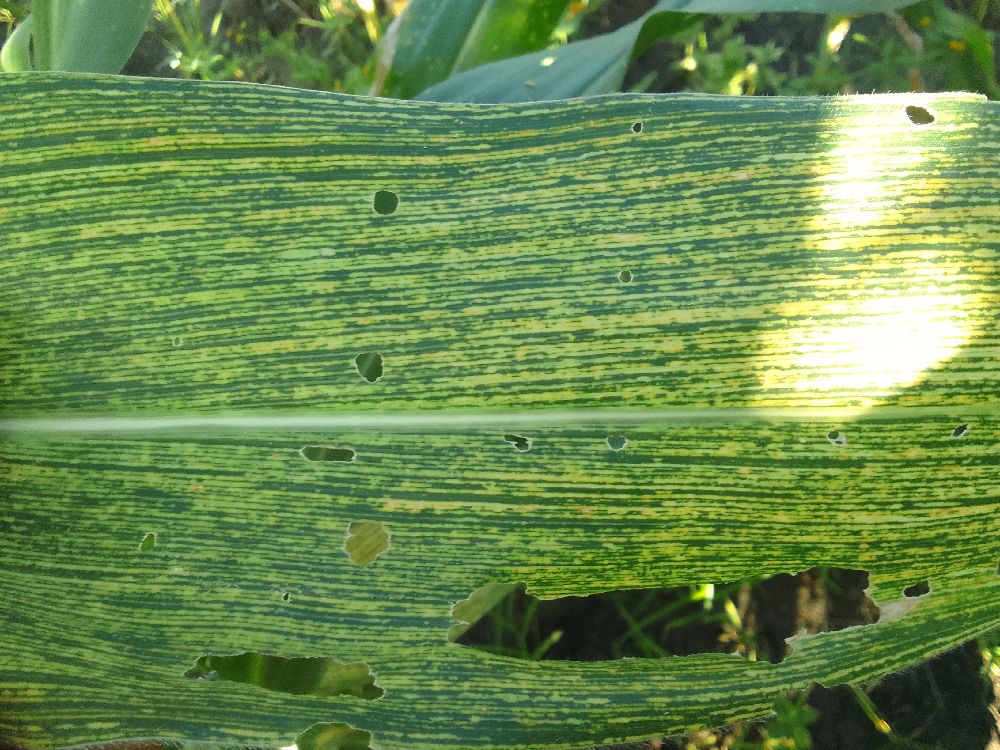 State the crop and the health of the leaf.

maize, maize streak virus
